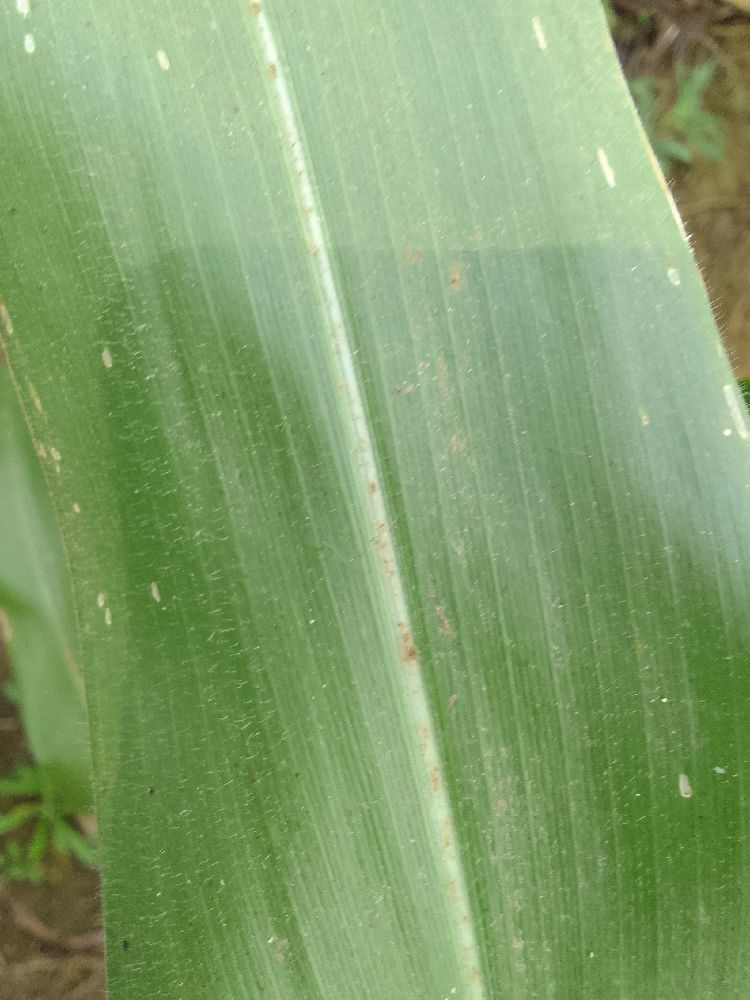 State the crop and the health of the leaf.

maize, healthy
